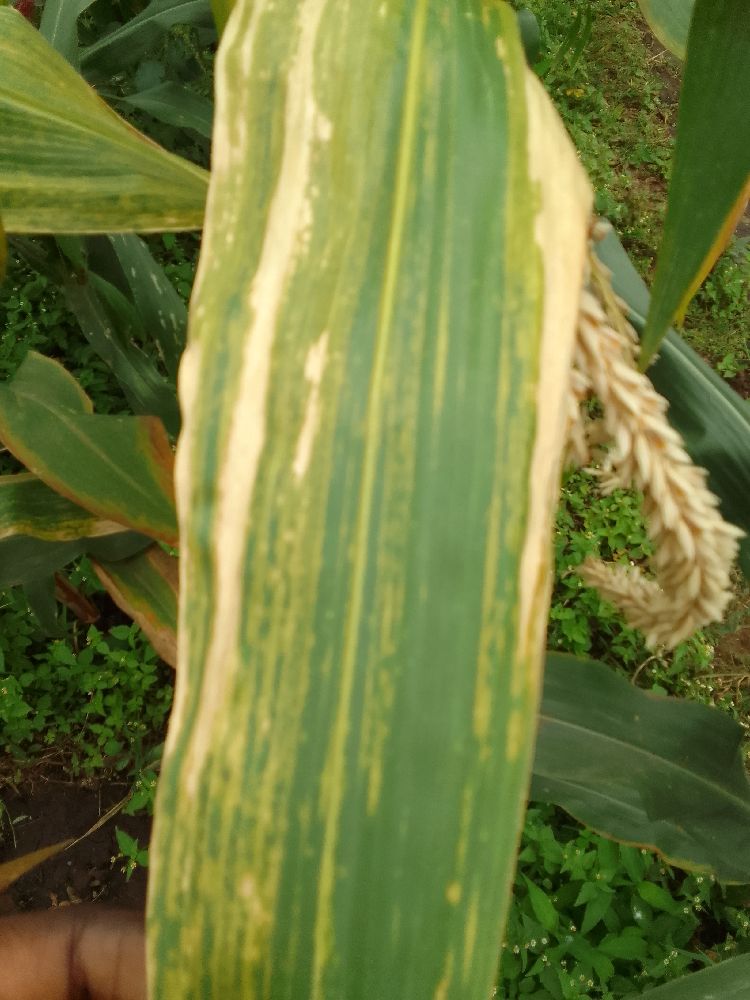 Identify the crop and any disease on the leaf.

maize, maize lethal necrosis
